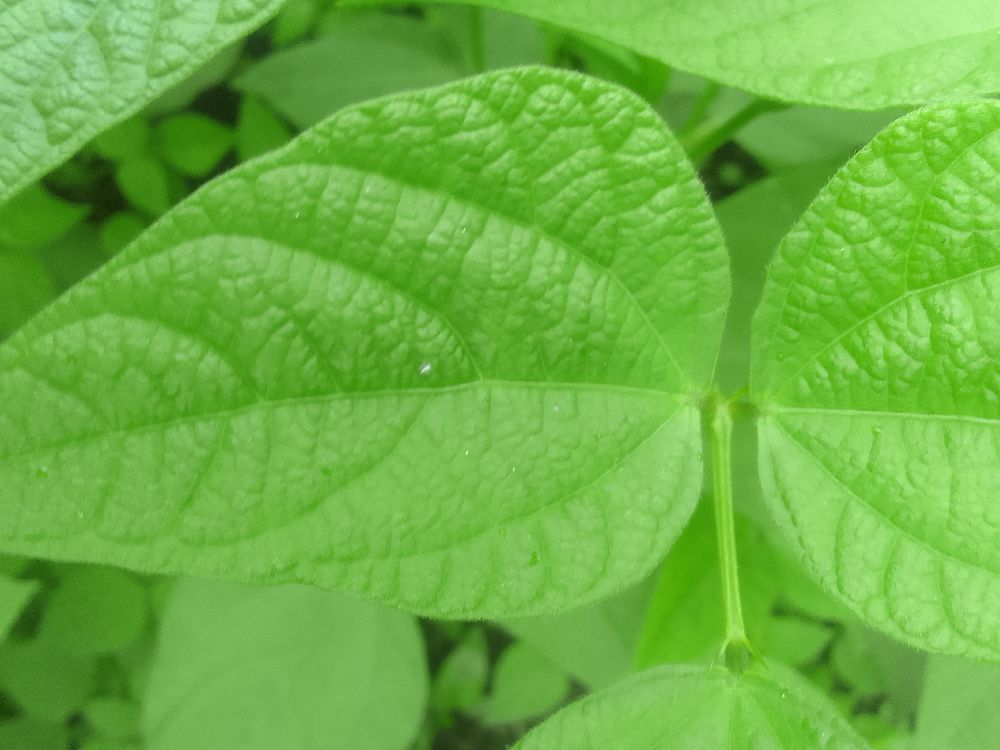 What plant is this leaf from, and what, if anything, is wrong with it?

common bean, healthy
